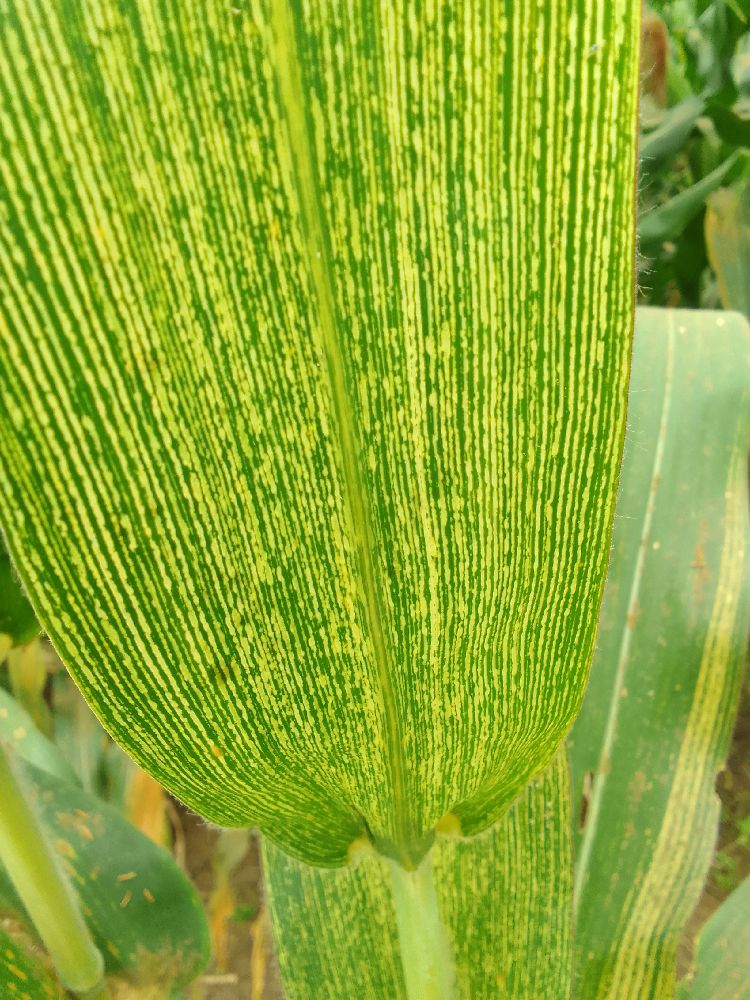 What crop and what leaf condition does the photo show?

maize, maize streak virus
